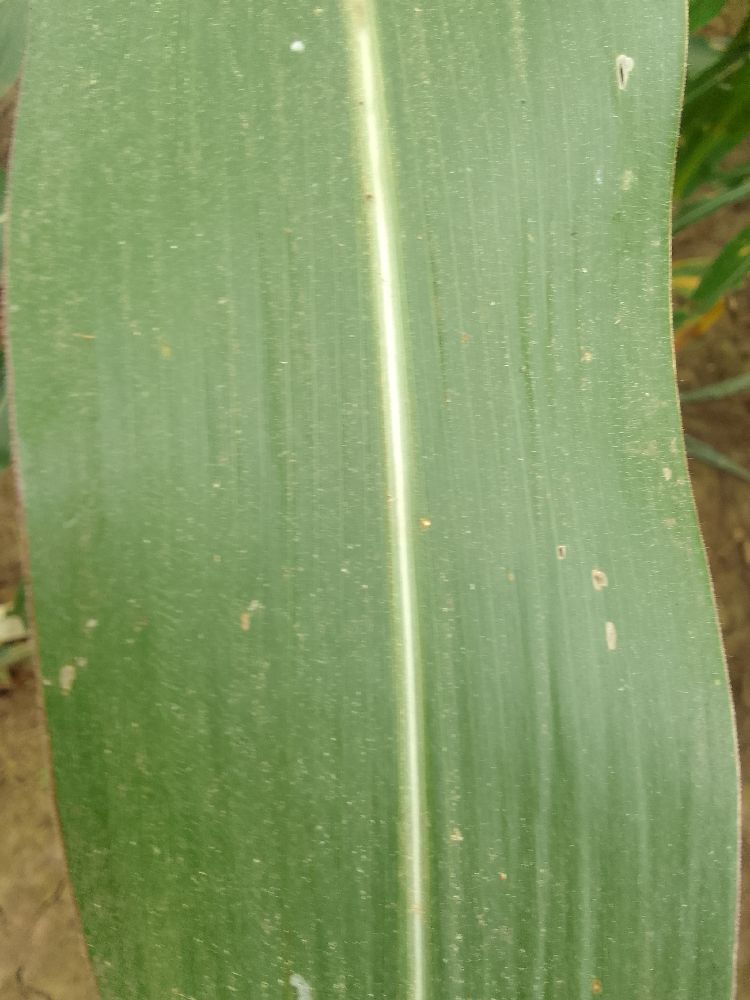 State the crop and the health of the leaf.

maize, healthy
